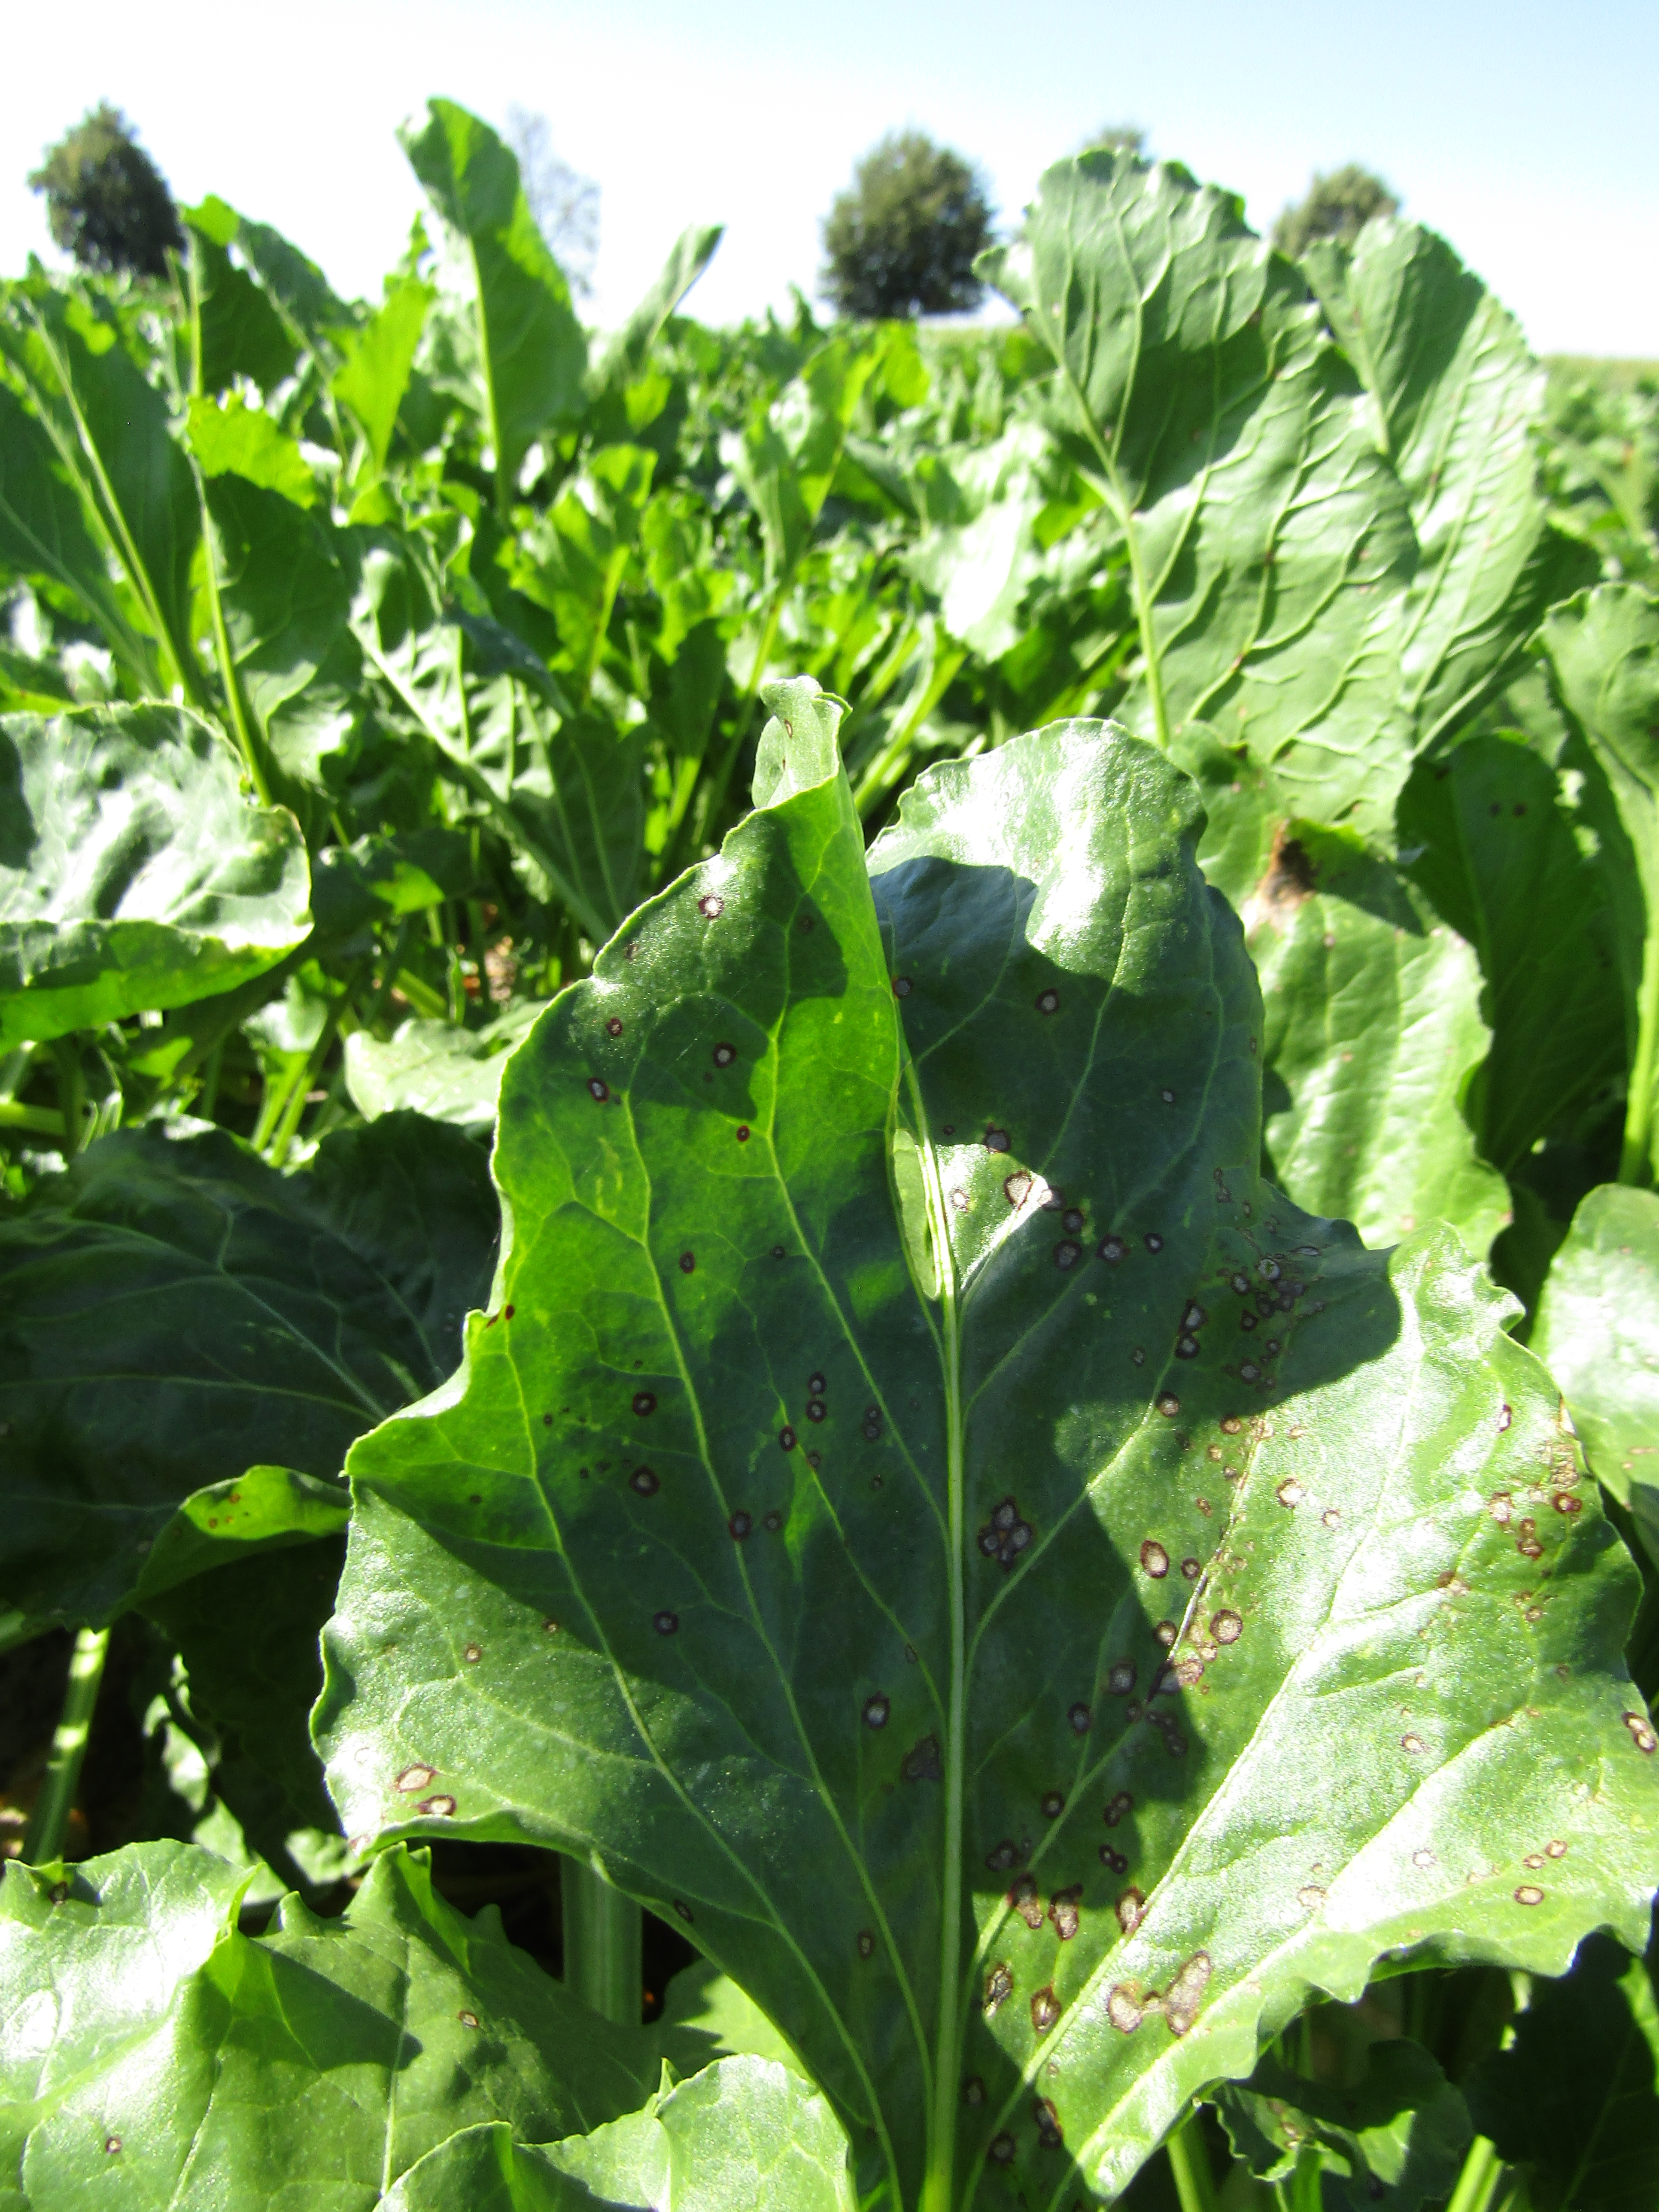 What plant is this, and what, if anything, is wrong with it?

beet, cercospora
